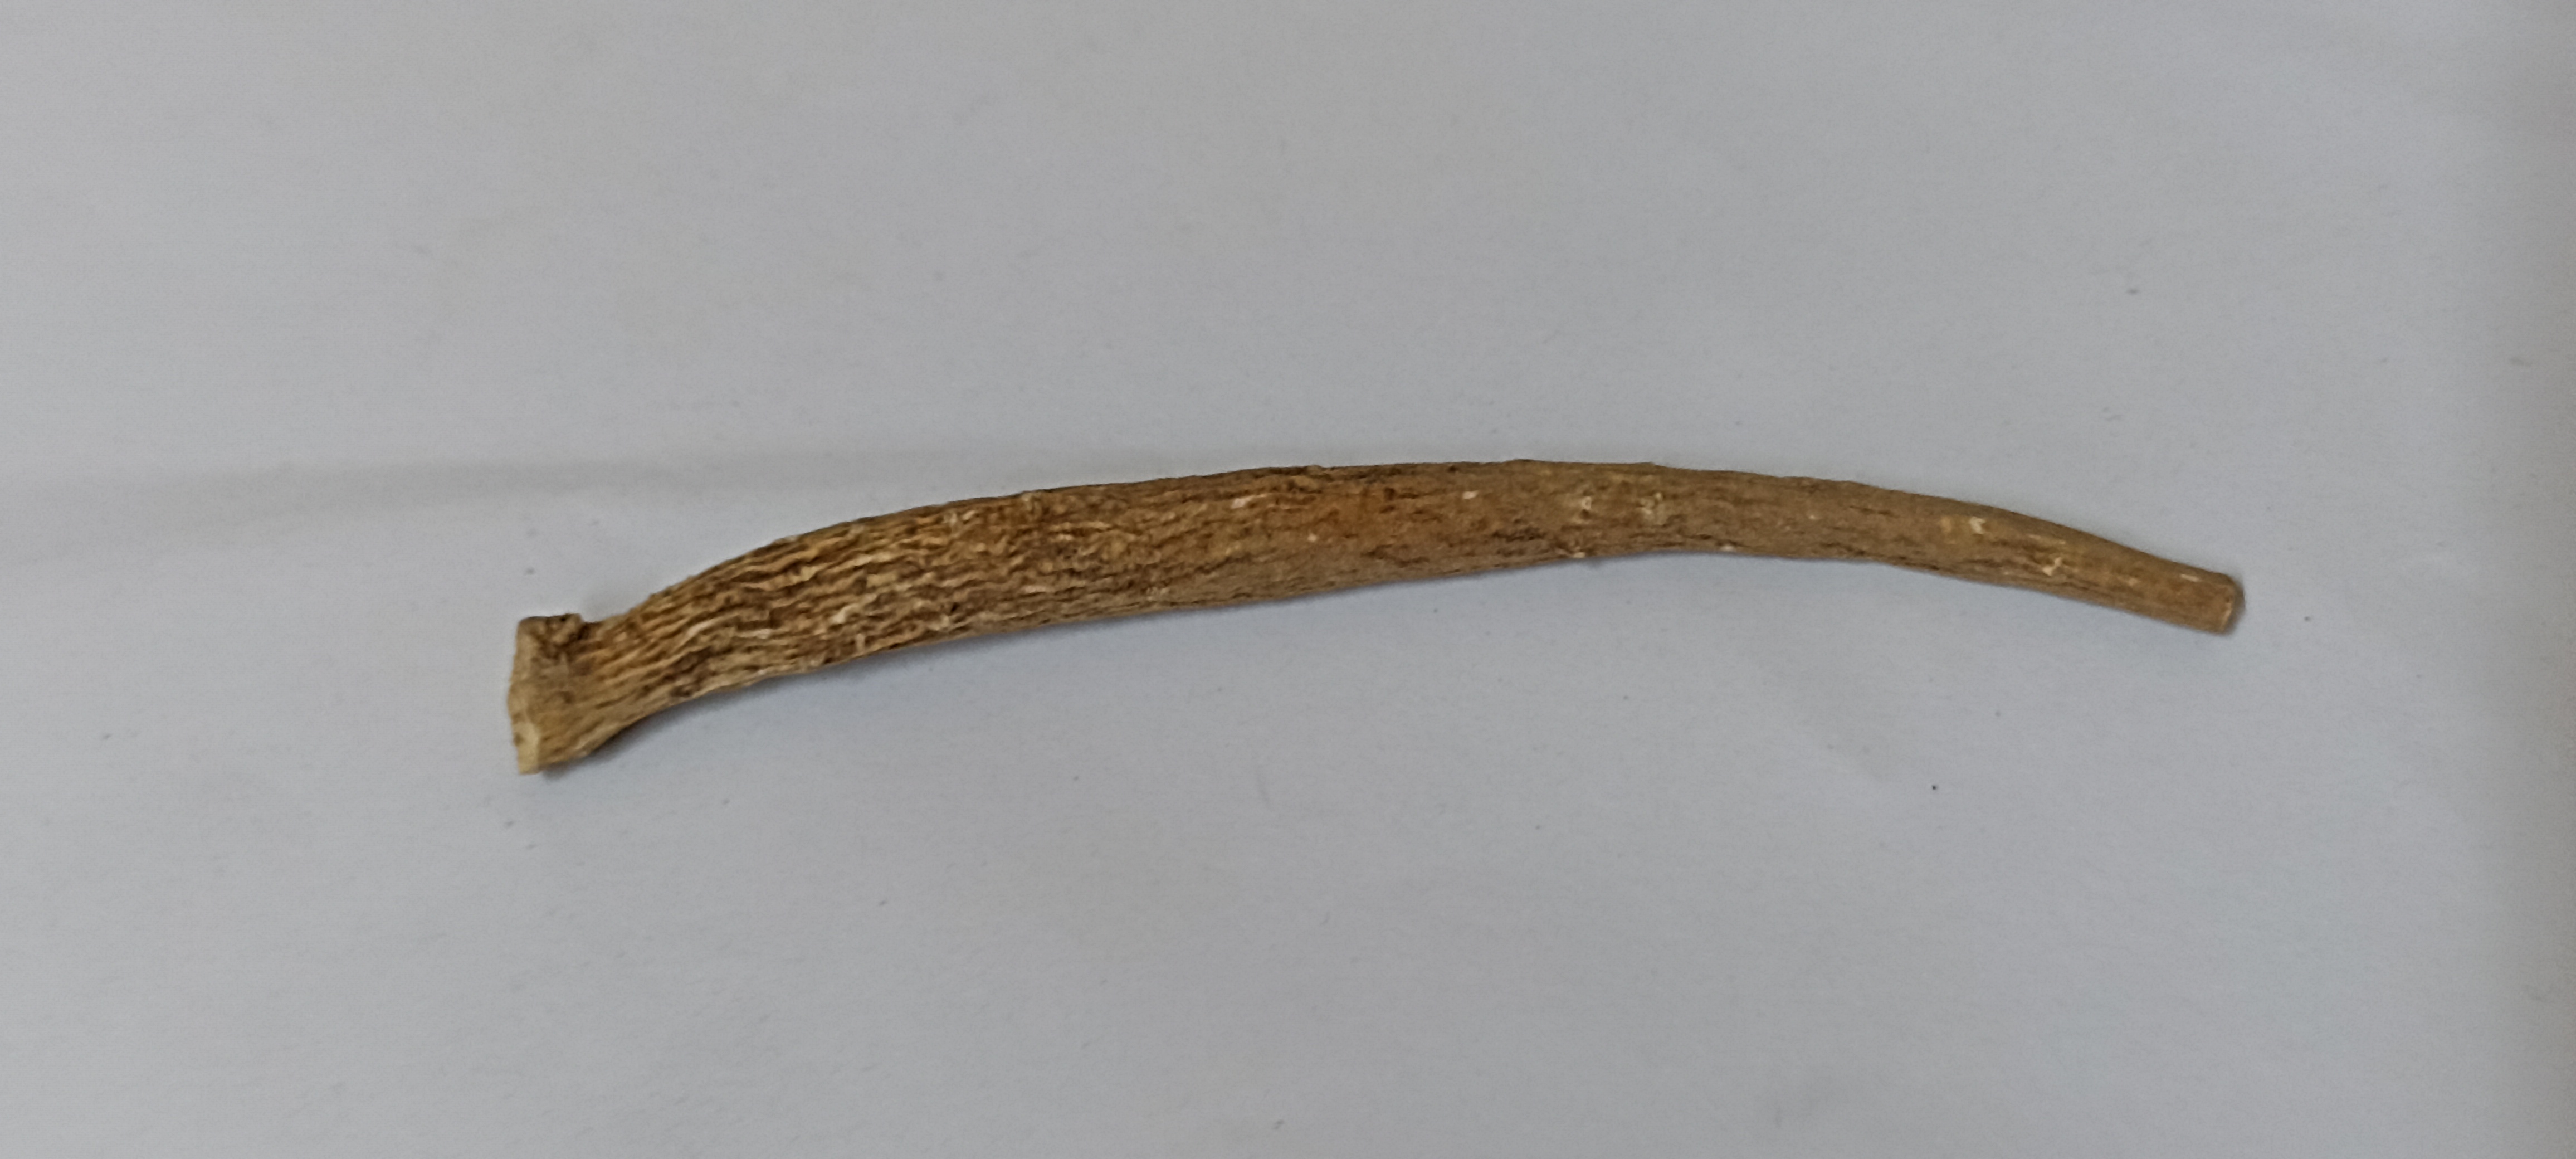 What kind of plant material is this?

ashwagandha
